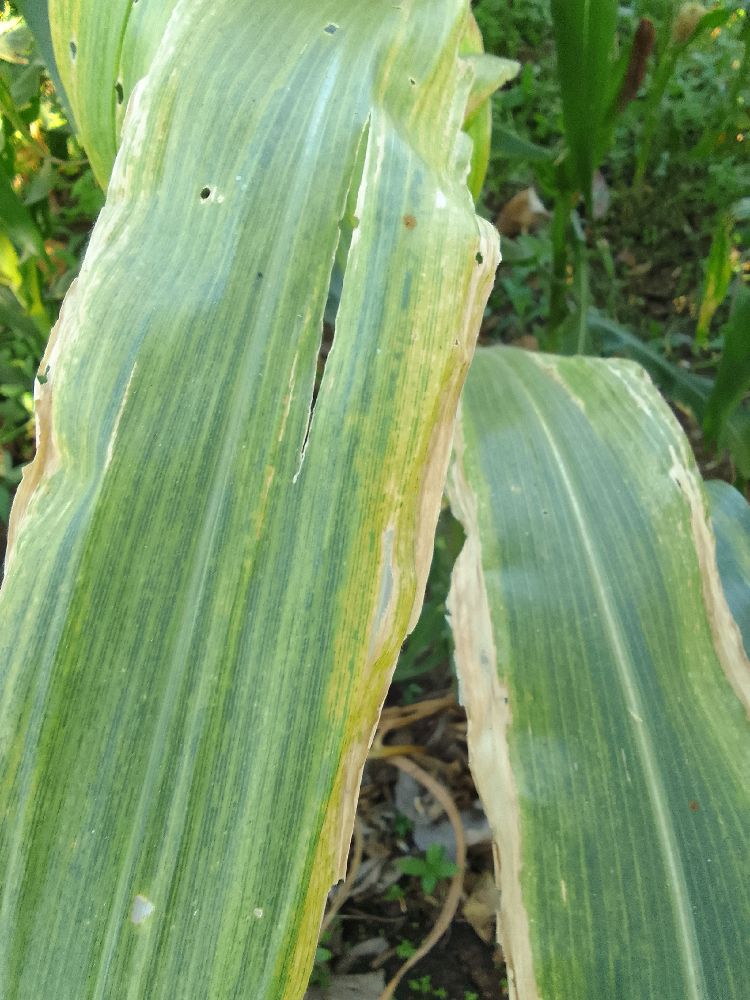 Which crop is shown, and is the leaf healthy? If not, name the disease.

maize, maize lethal necrosis
